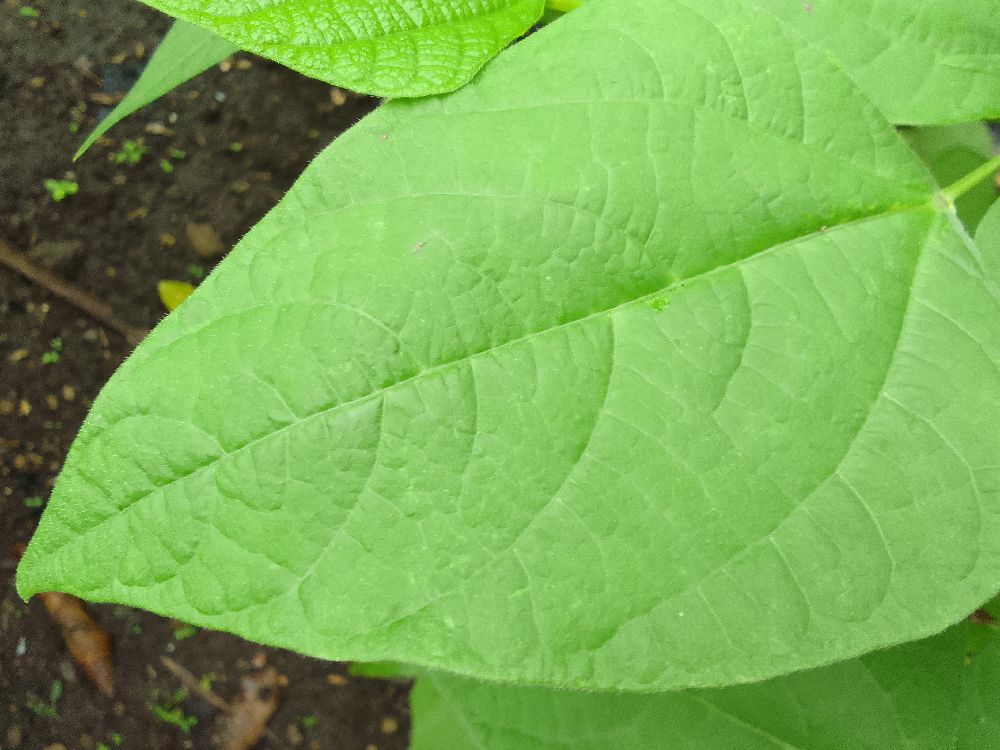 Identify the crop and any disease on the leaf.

common bean, healthy
